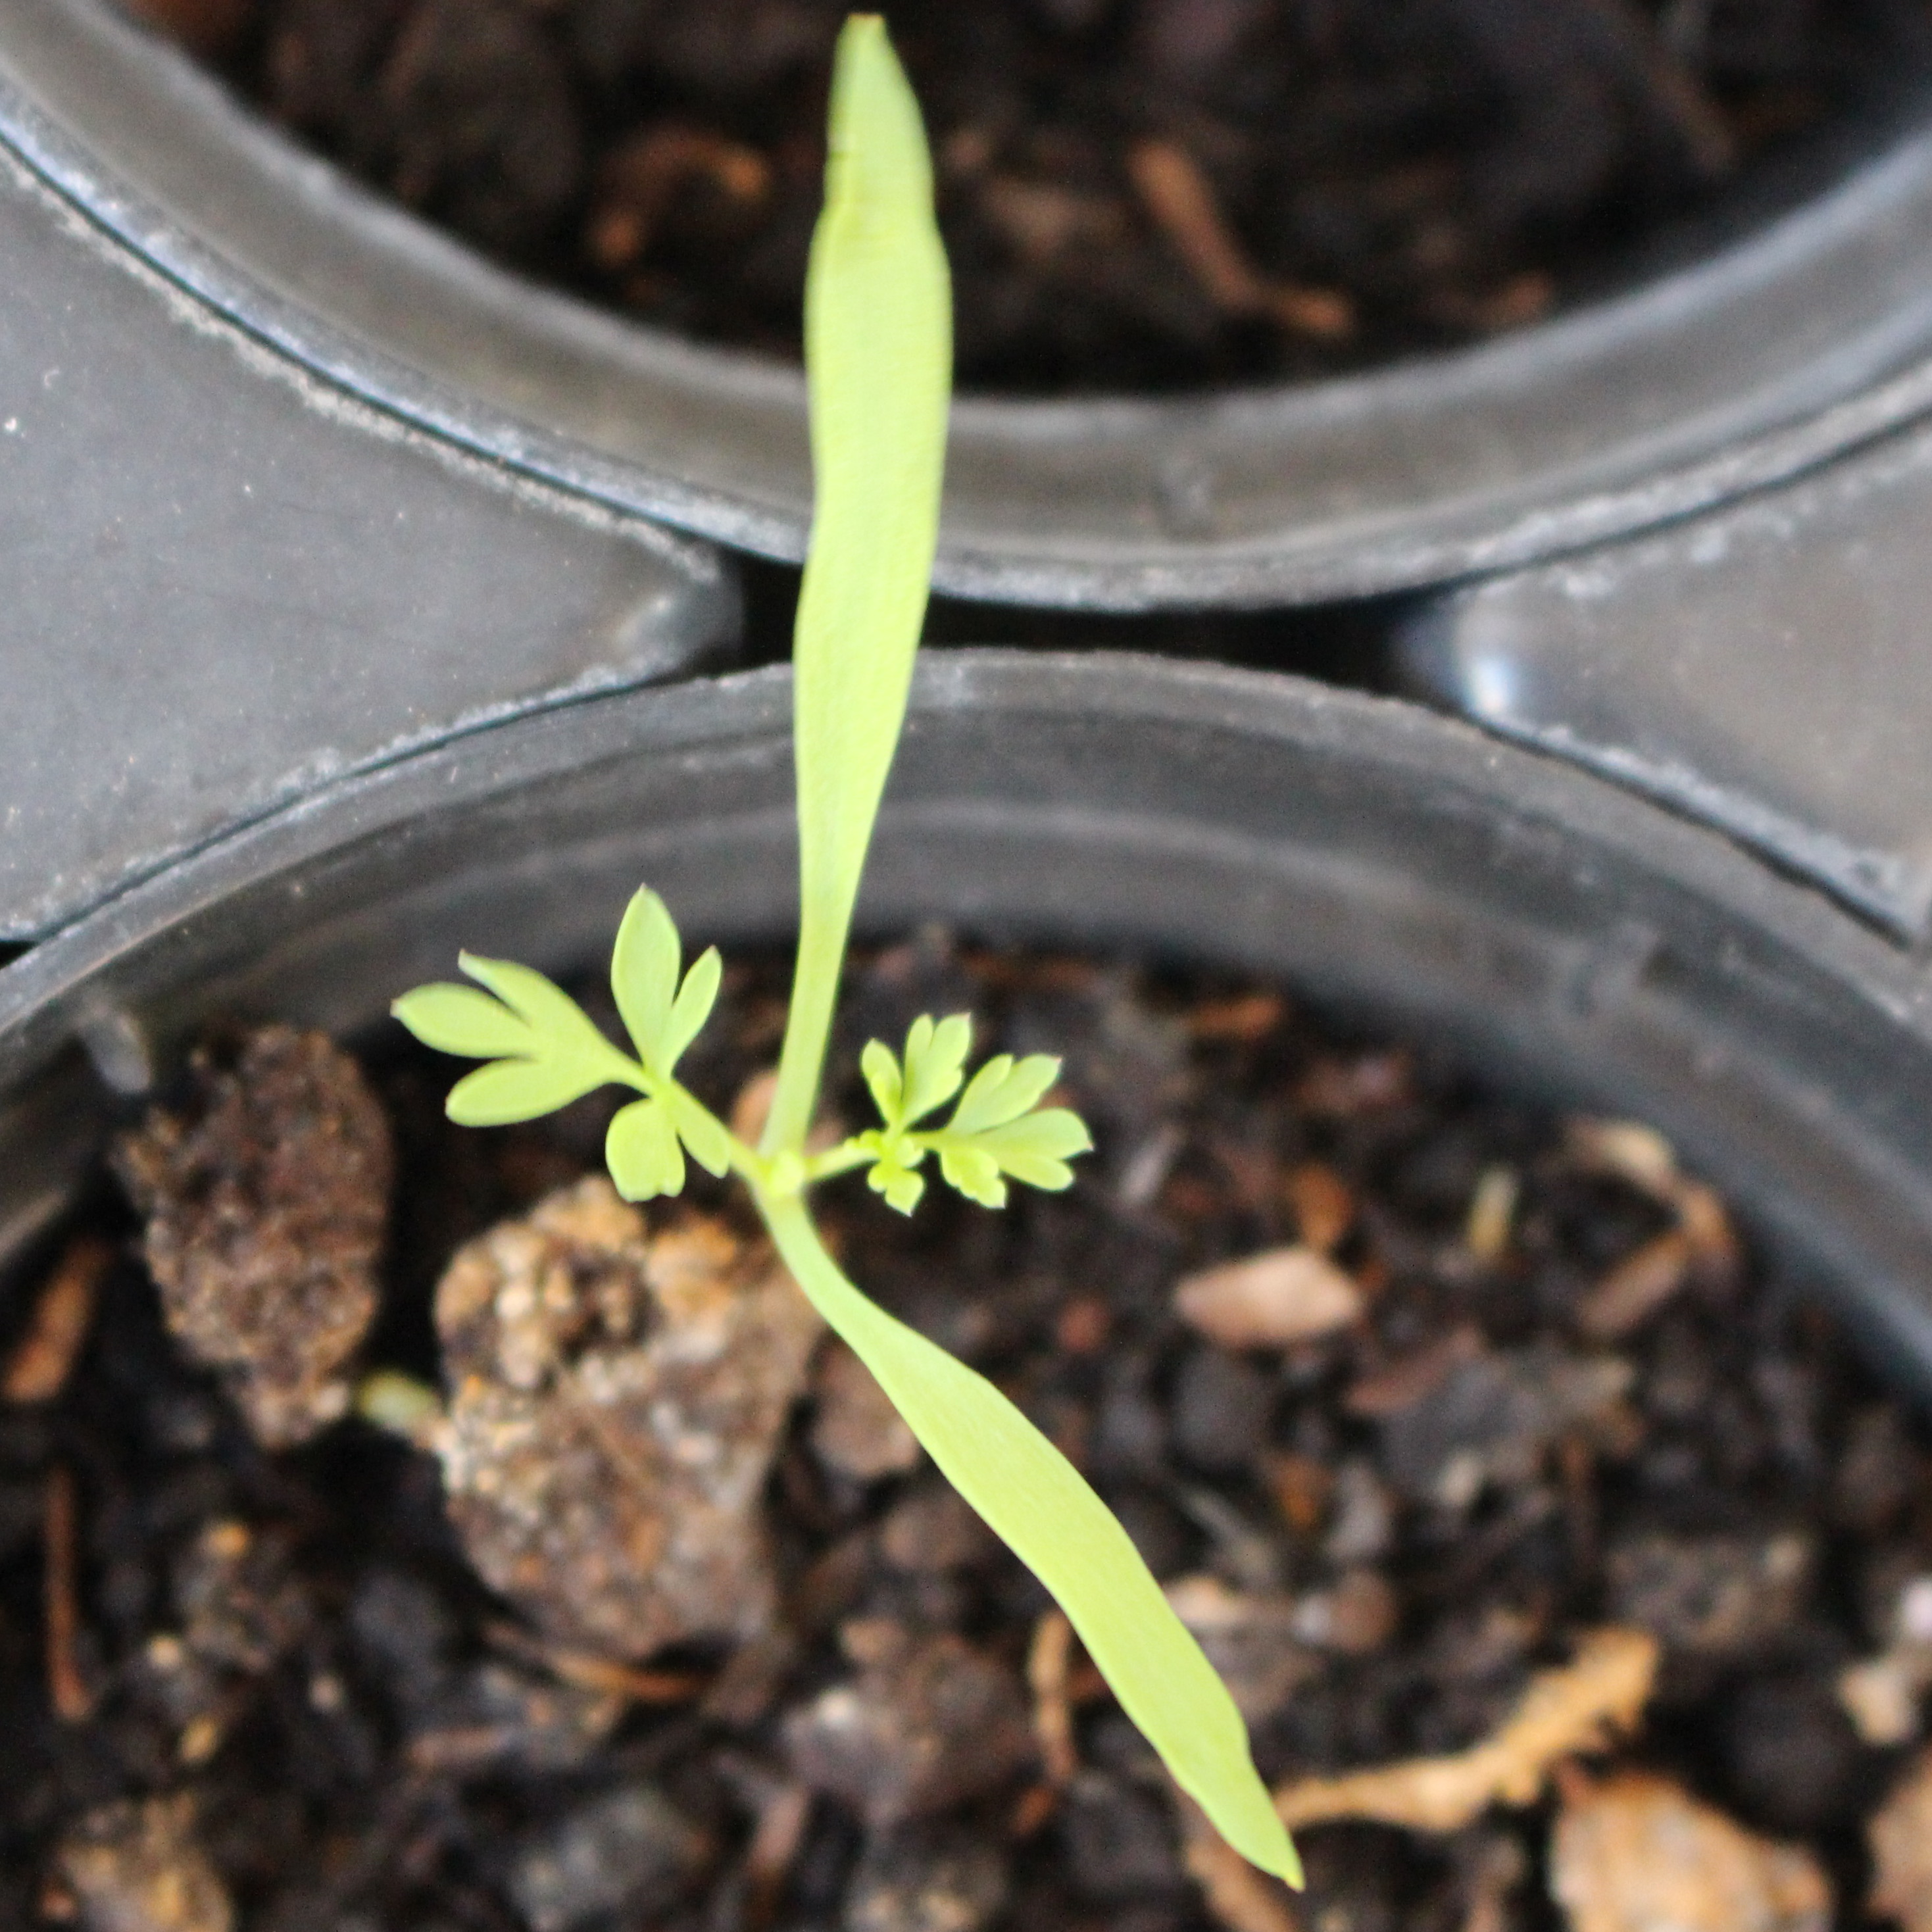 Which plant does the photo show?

Fumaria officinalis
